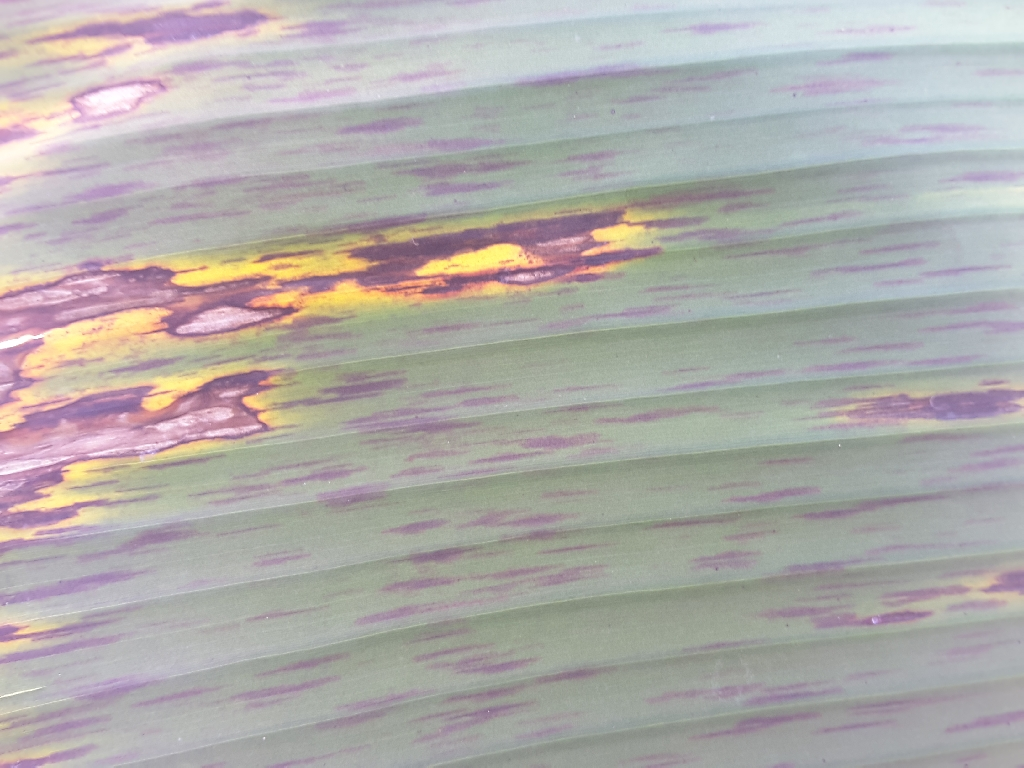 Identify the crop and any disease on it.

banana, black sigatoka
